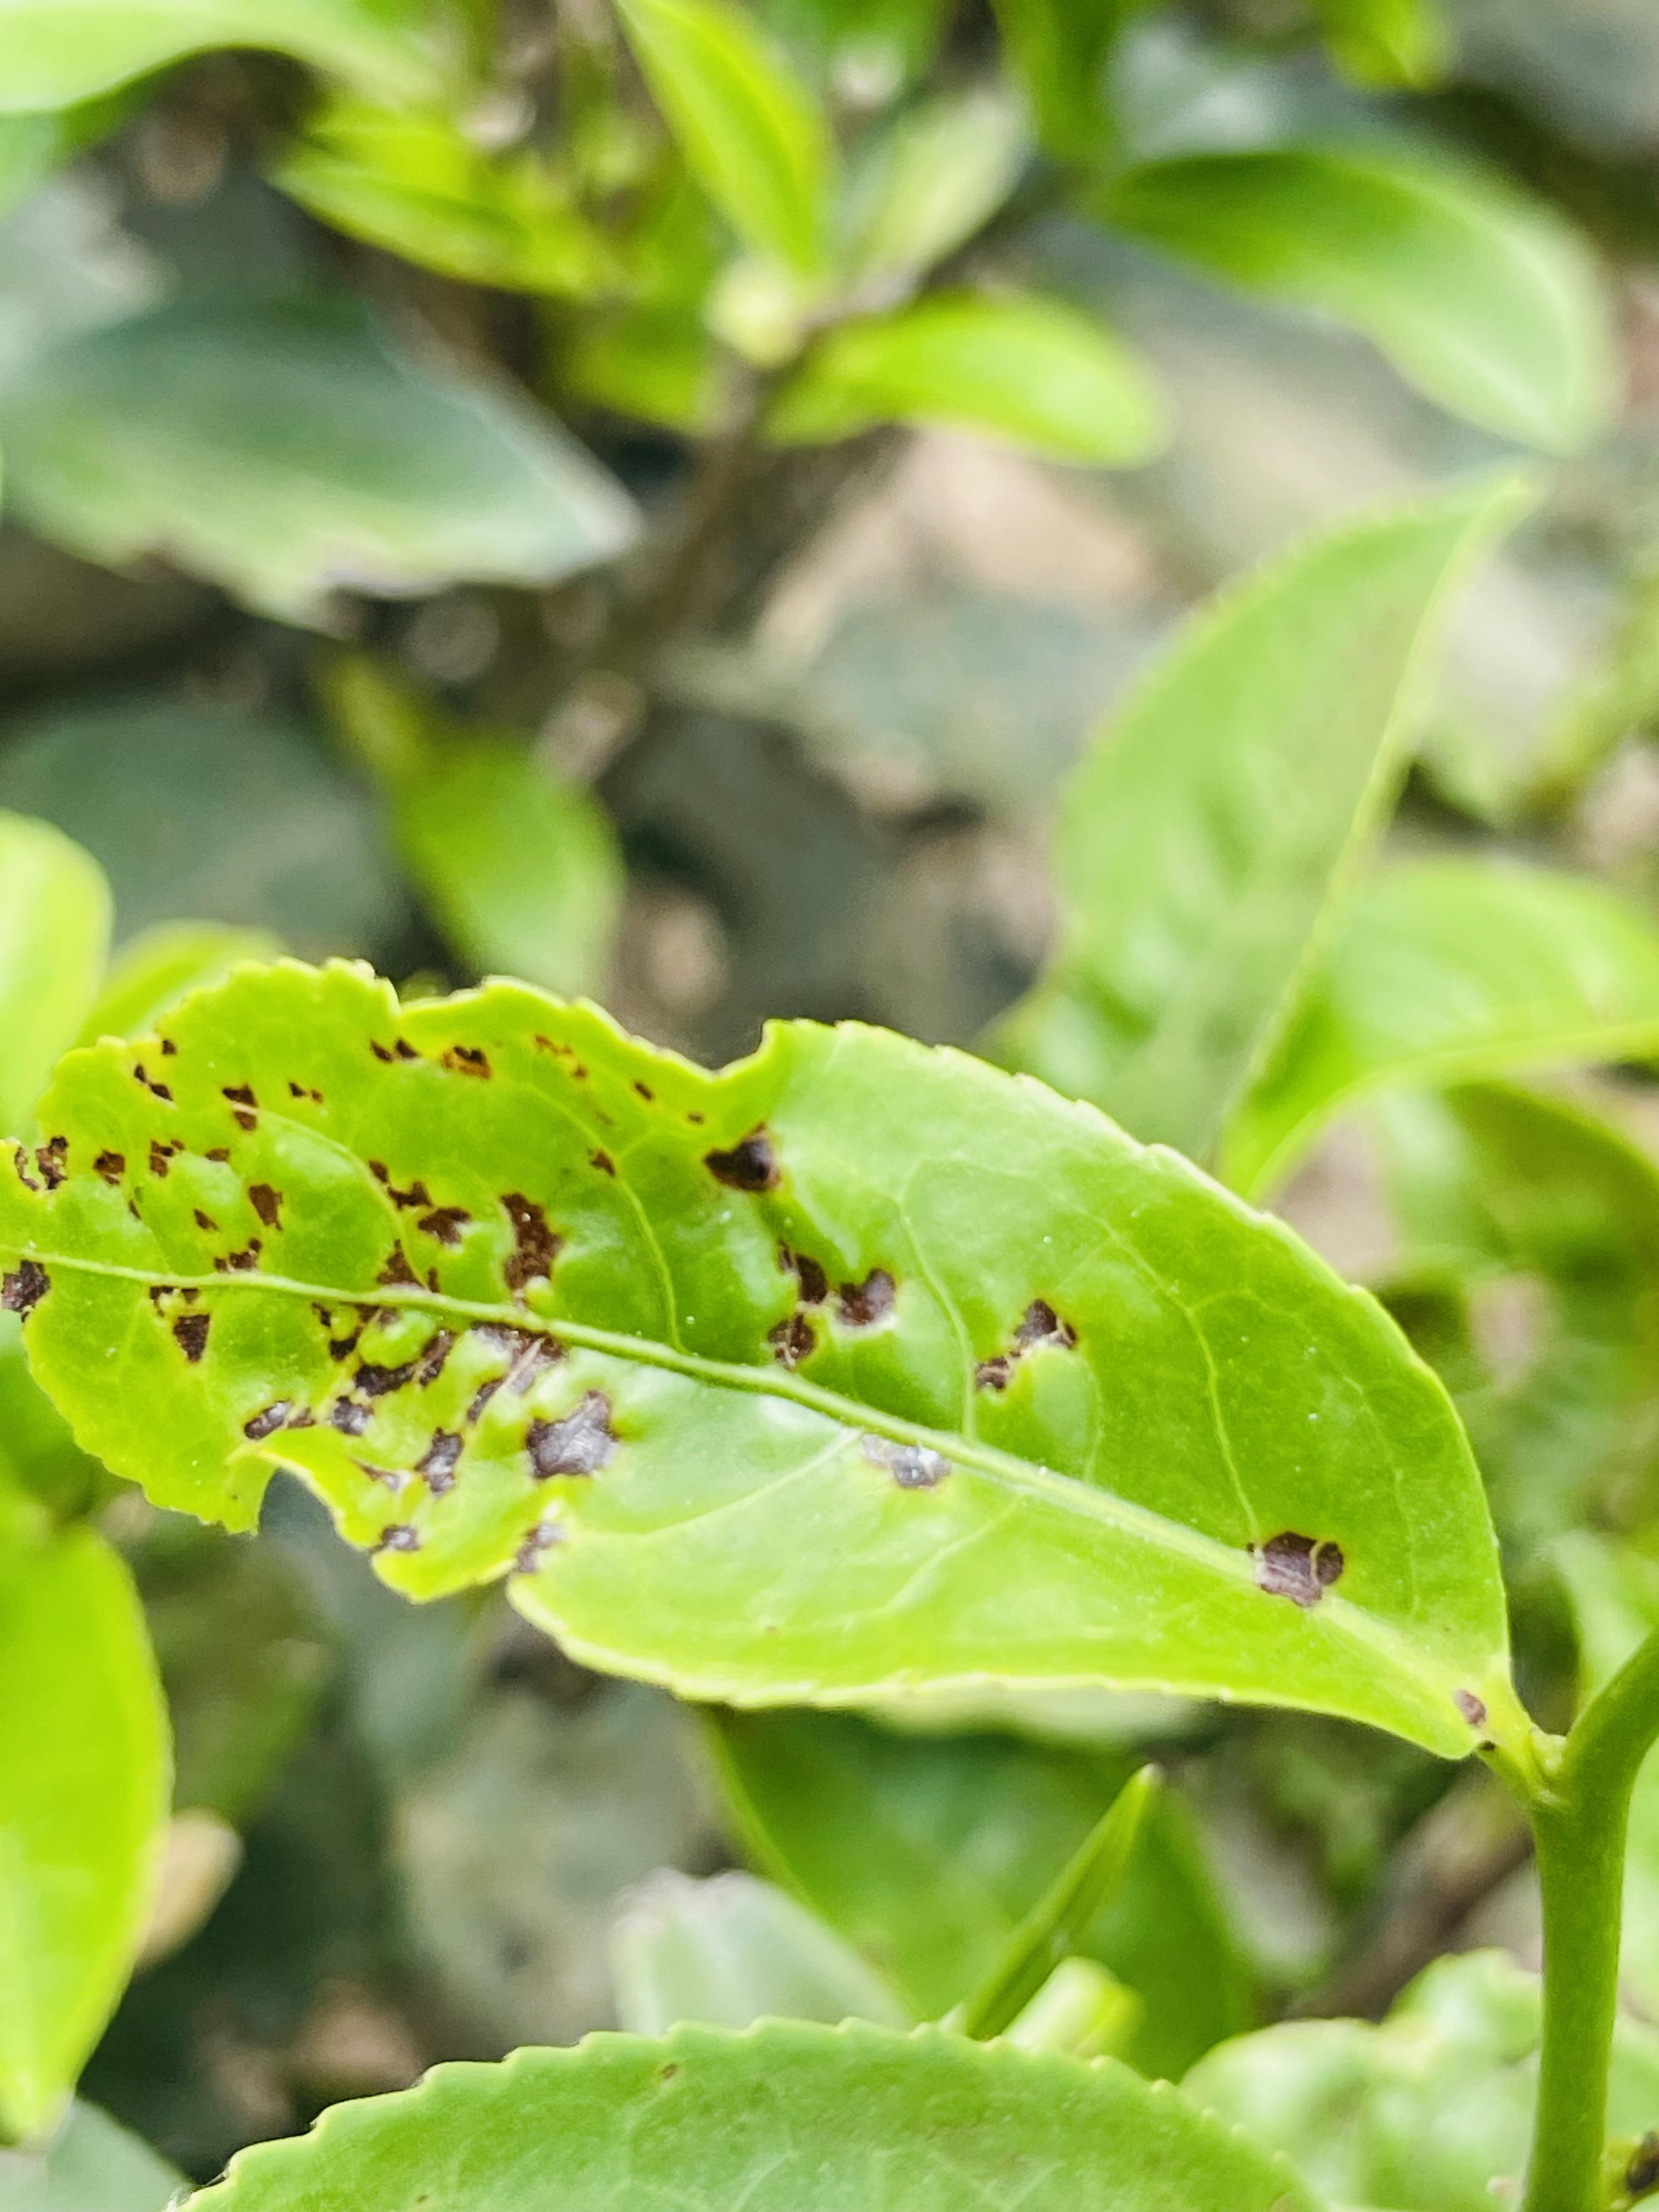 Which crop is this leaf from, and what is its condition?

tea, helopeltis
